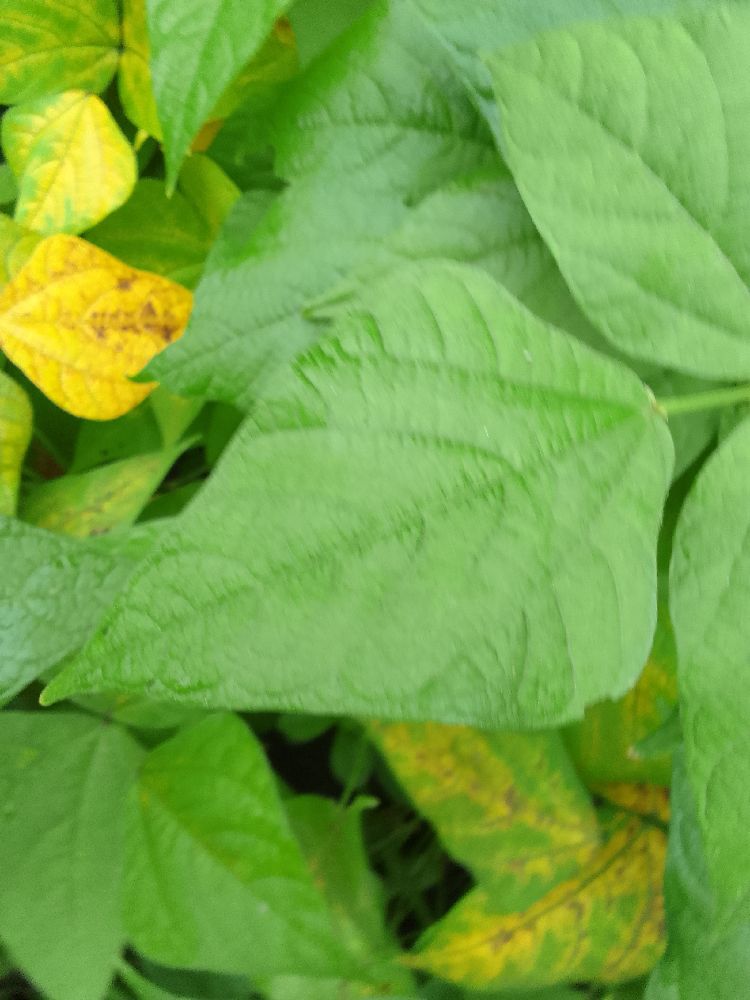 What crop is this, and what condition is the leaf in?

common bean, healthy
